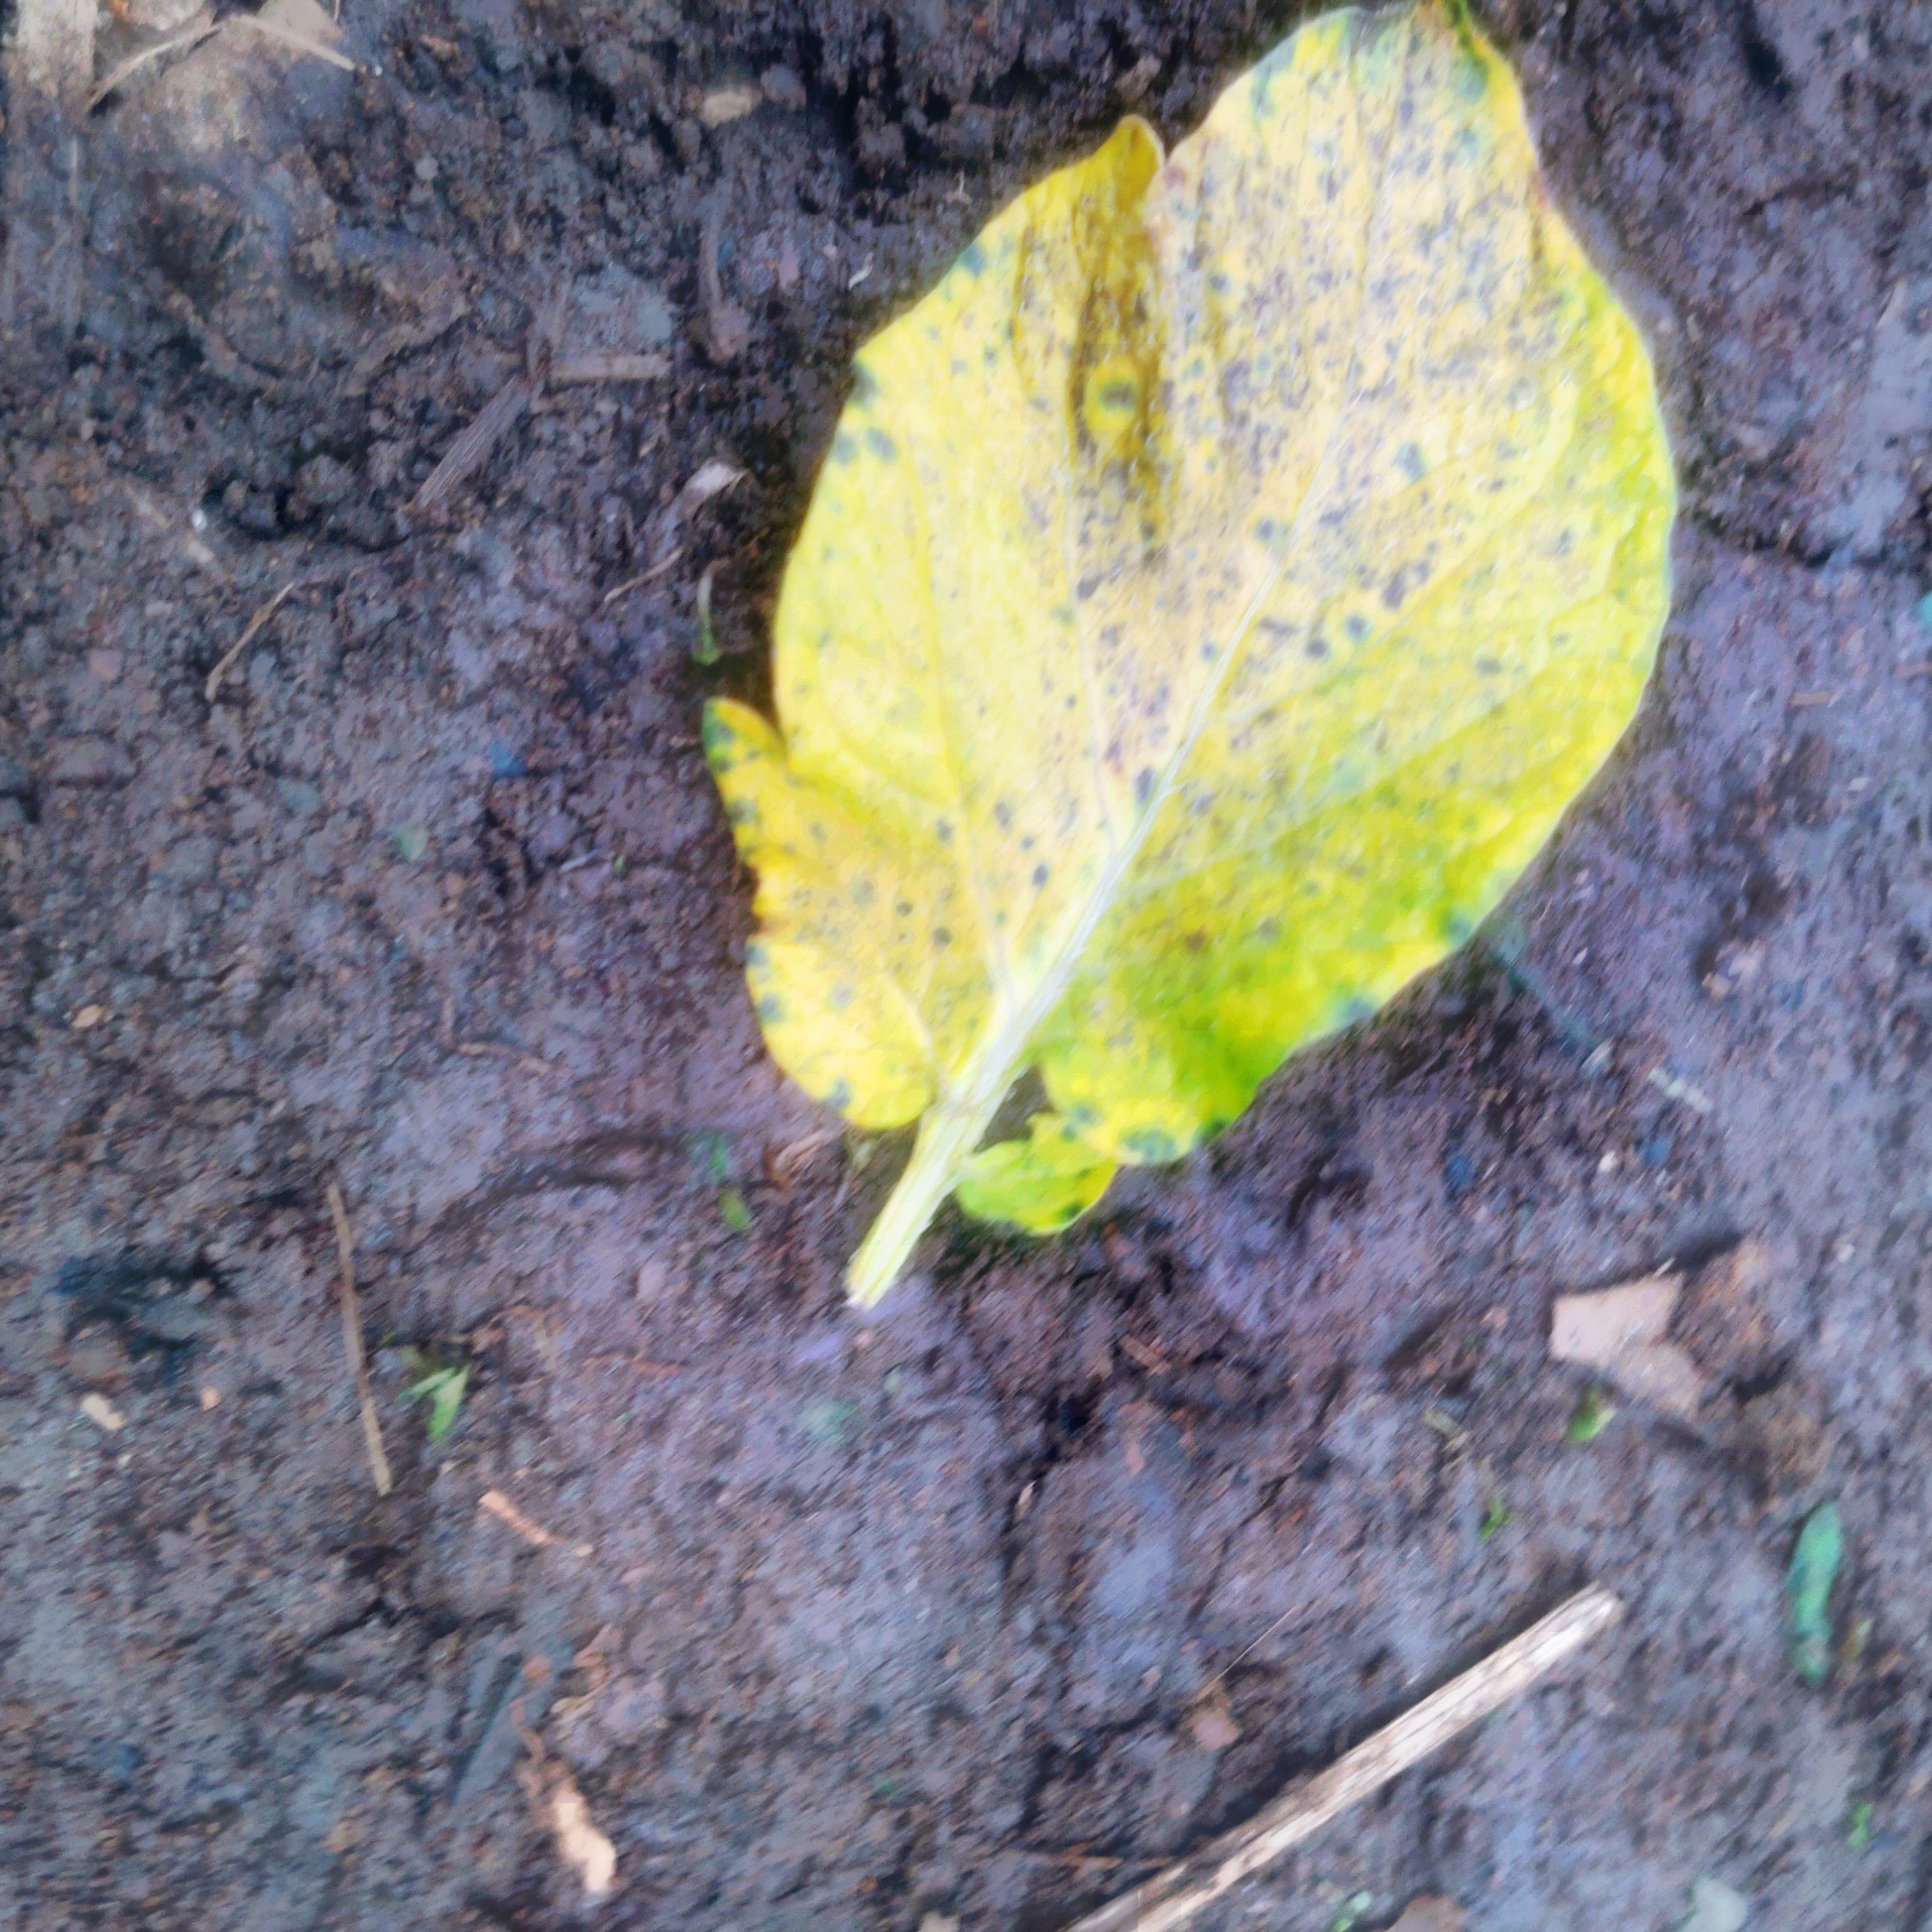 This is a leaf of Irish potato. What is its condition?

late blight
